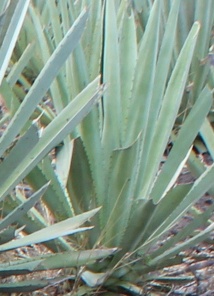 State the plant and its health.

agave, healthy
